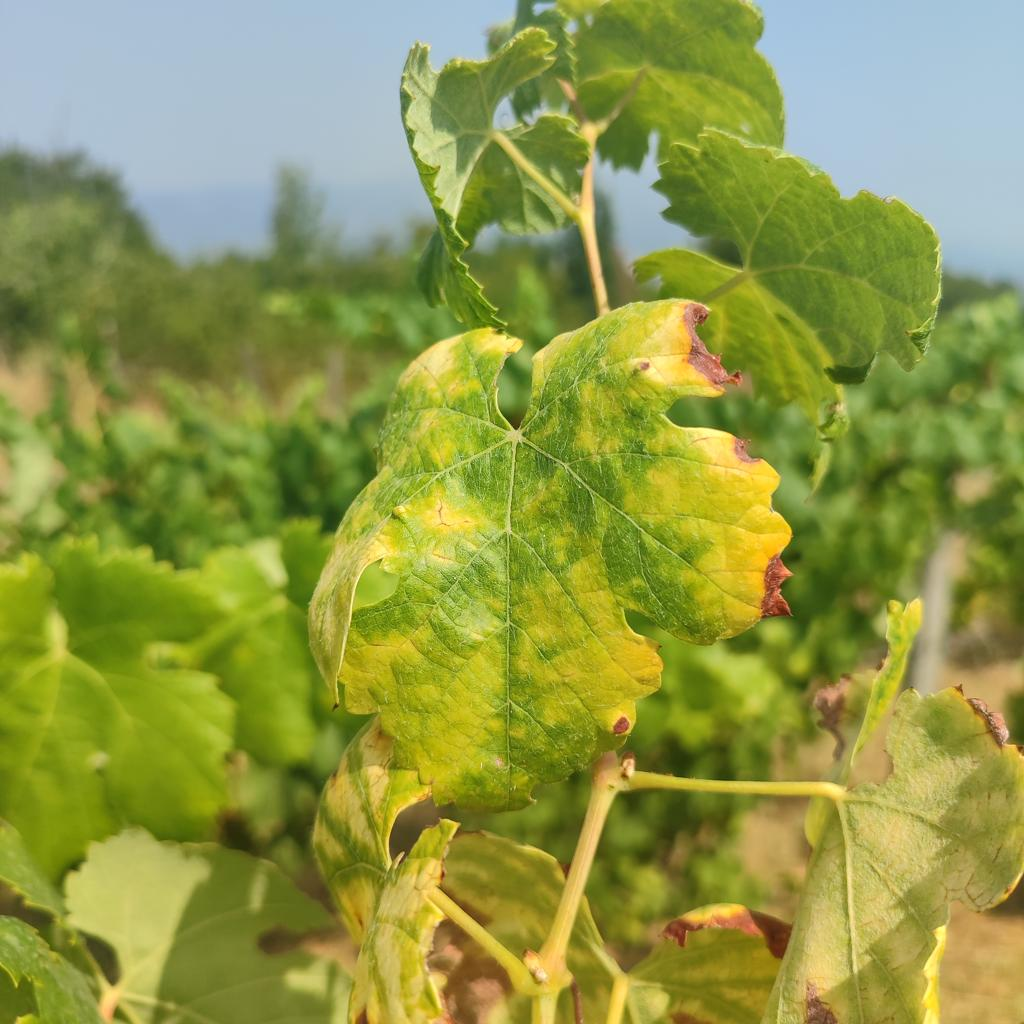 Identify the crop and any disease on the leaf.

grapevine, esca complex
